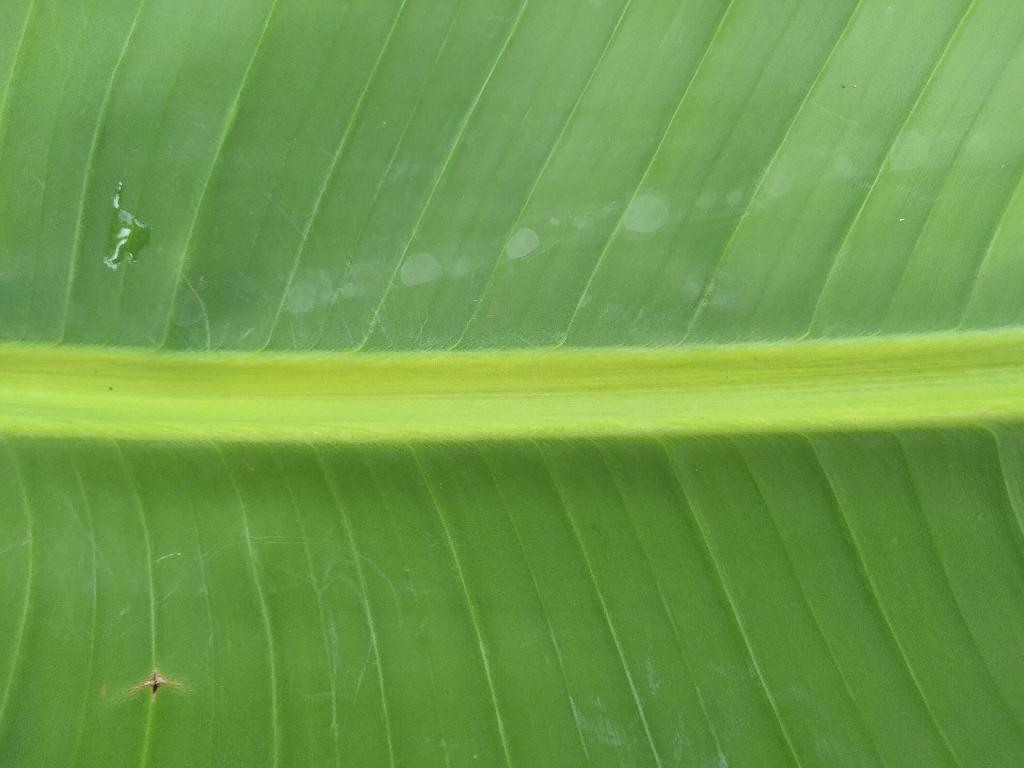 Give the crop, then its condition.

banana, healthy
